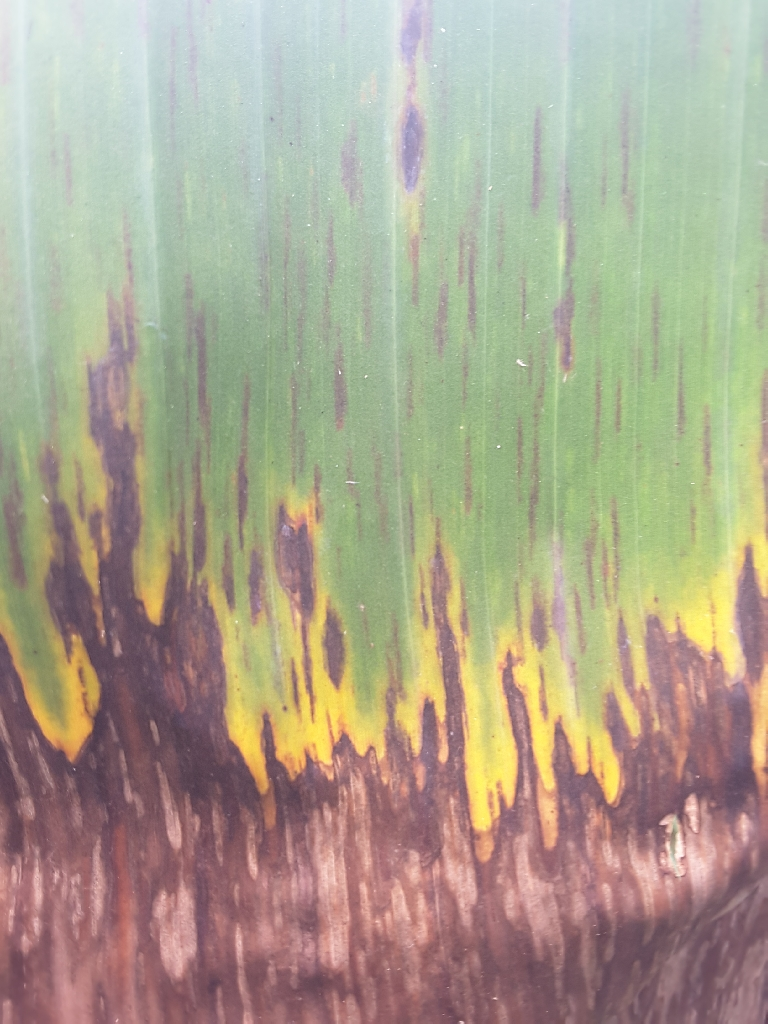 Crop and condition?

banana, black sigatoka
